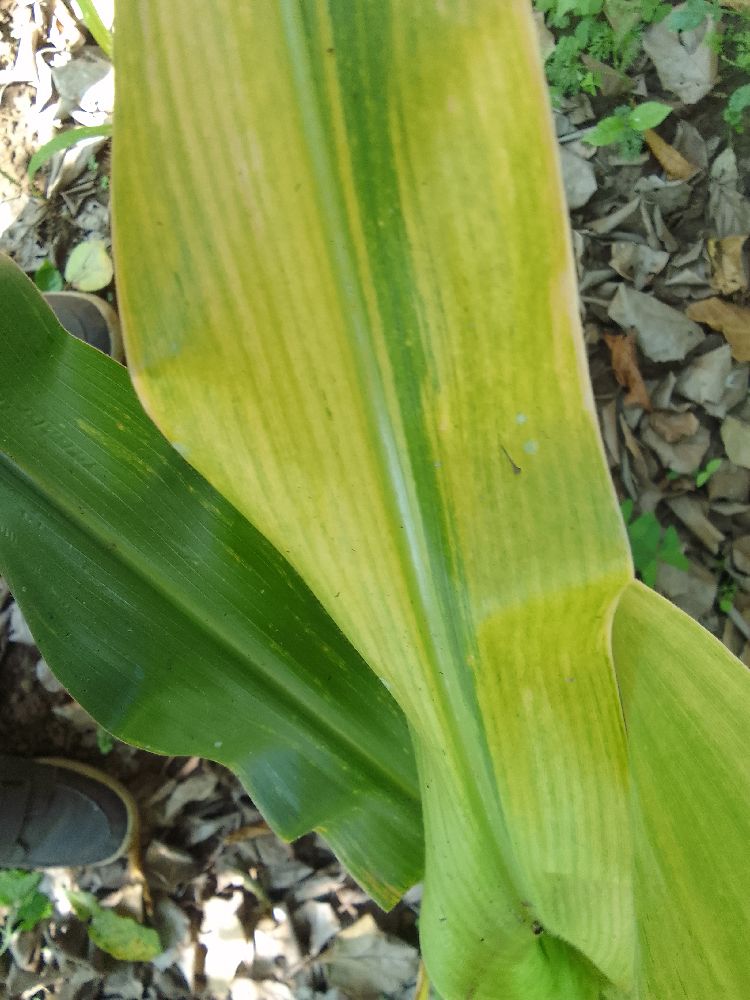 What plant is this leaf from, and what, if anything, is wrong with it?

maize, maize lethal necrosis
